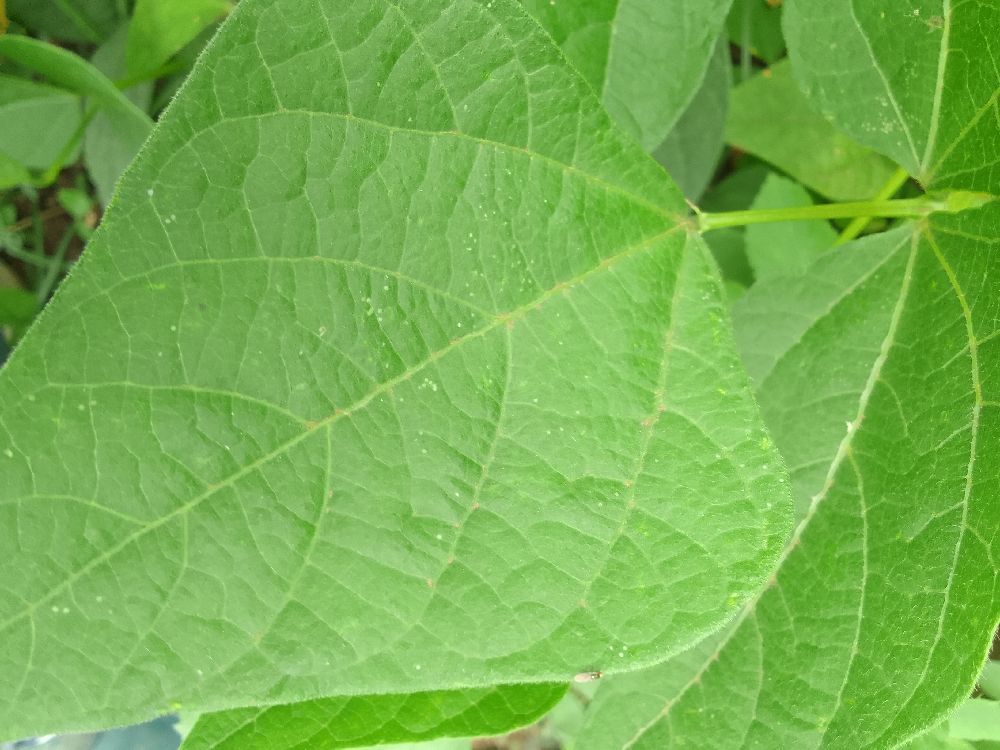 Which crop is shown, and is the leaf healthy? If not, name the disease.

common bean, healthy
